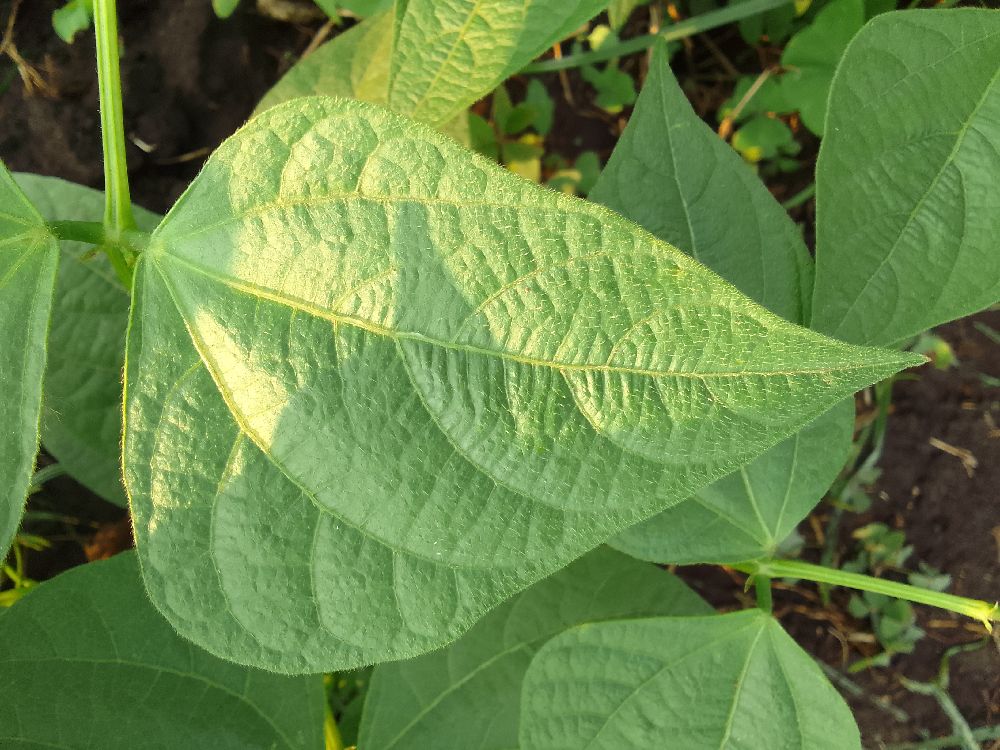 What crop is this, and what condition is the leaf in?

common bean, healthy
